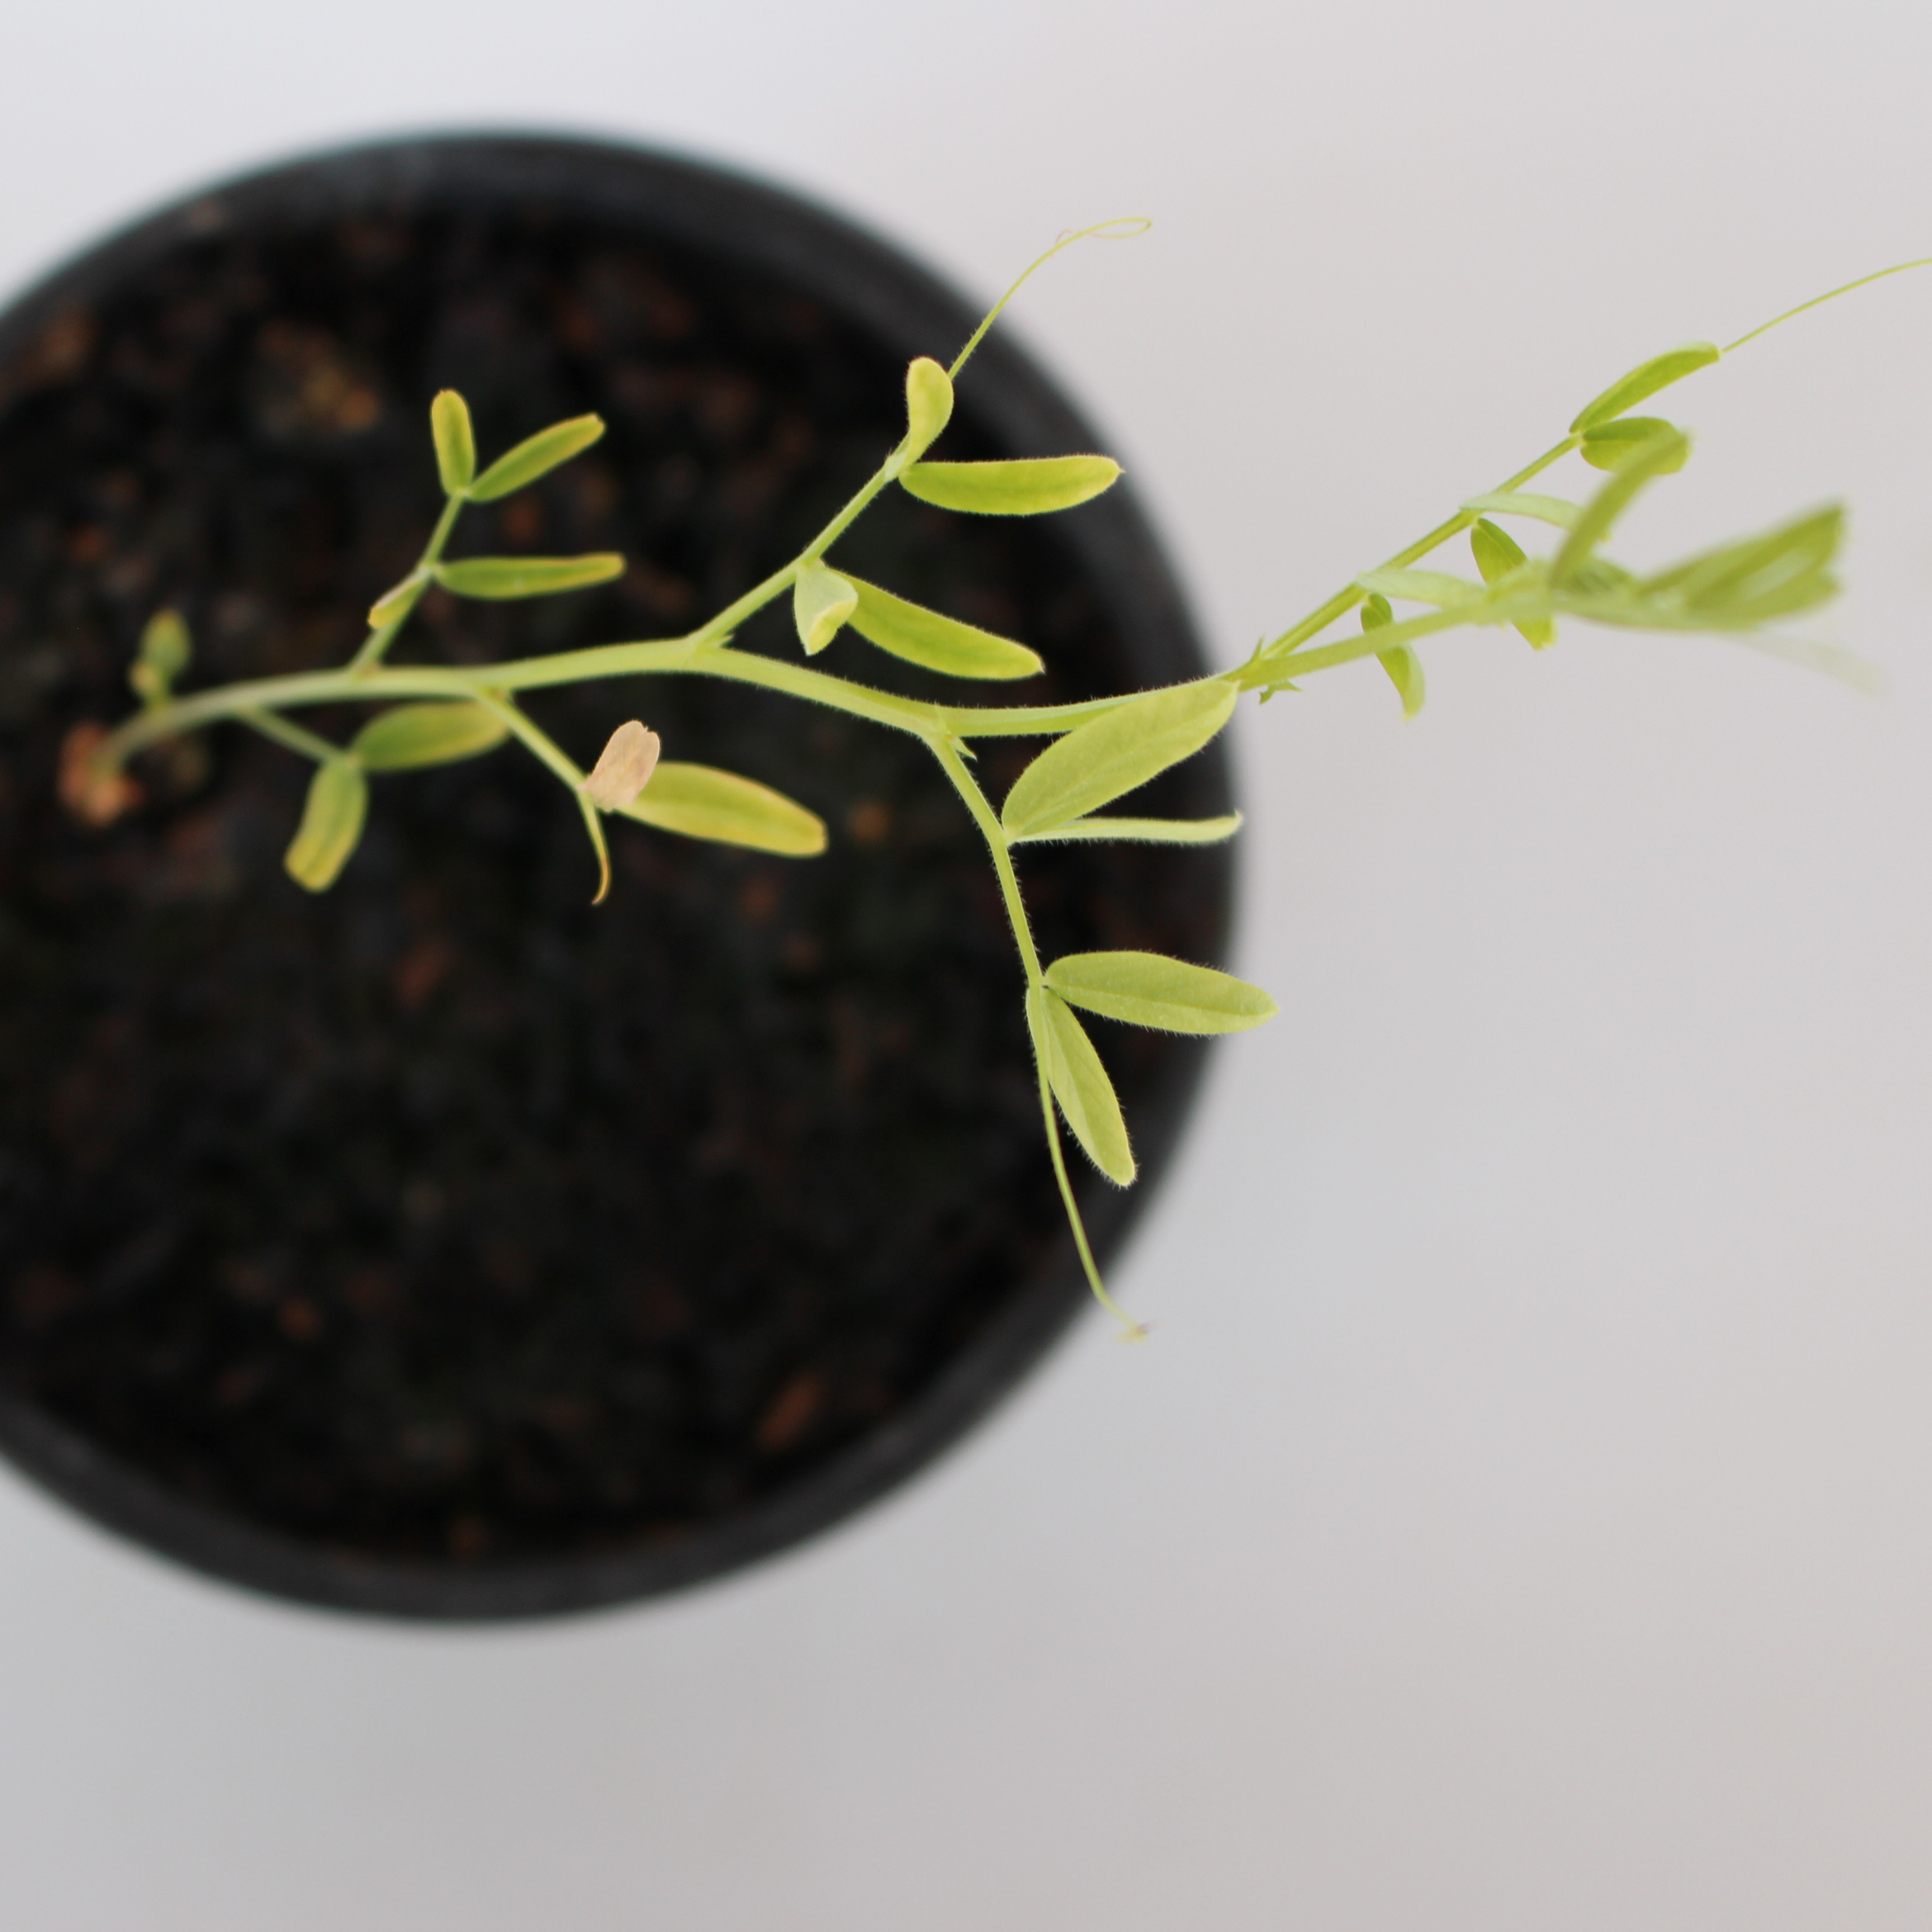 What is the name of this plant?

Vicia sativa
